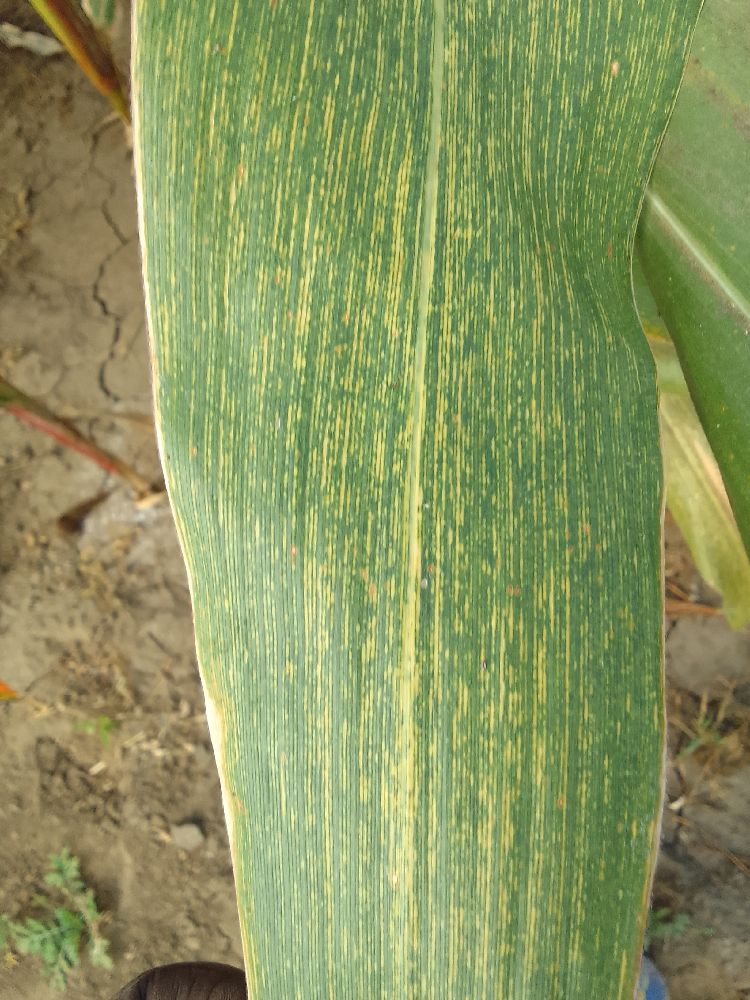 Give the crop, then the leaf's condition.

maize, maize streak virus
